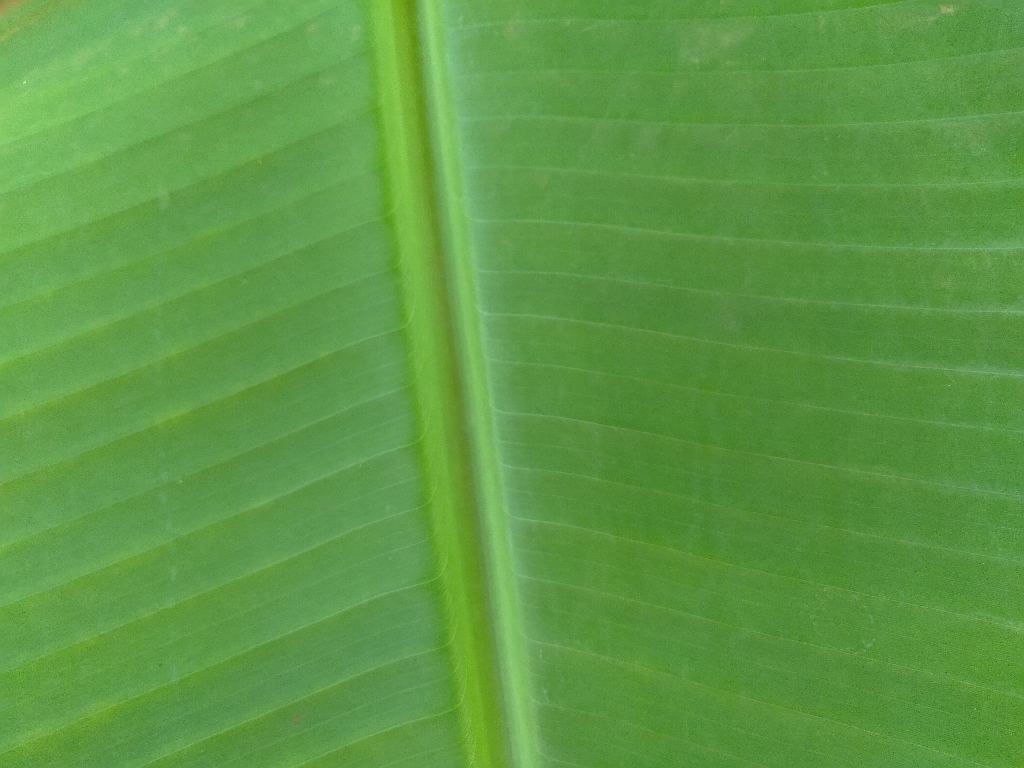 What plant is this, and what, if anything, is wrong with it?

banana, healthy
